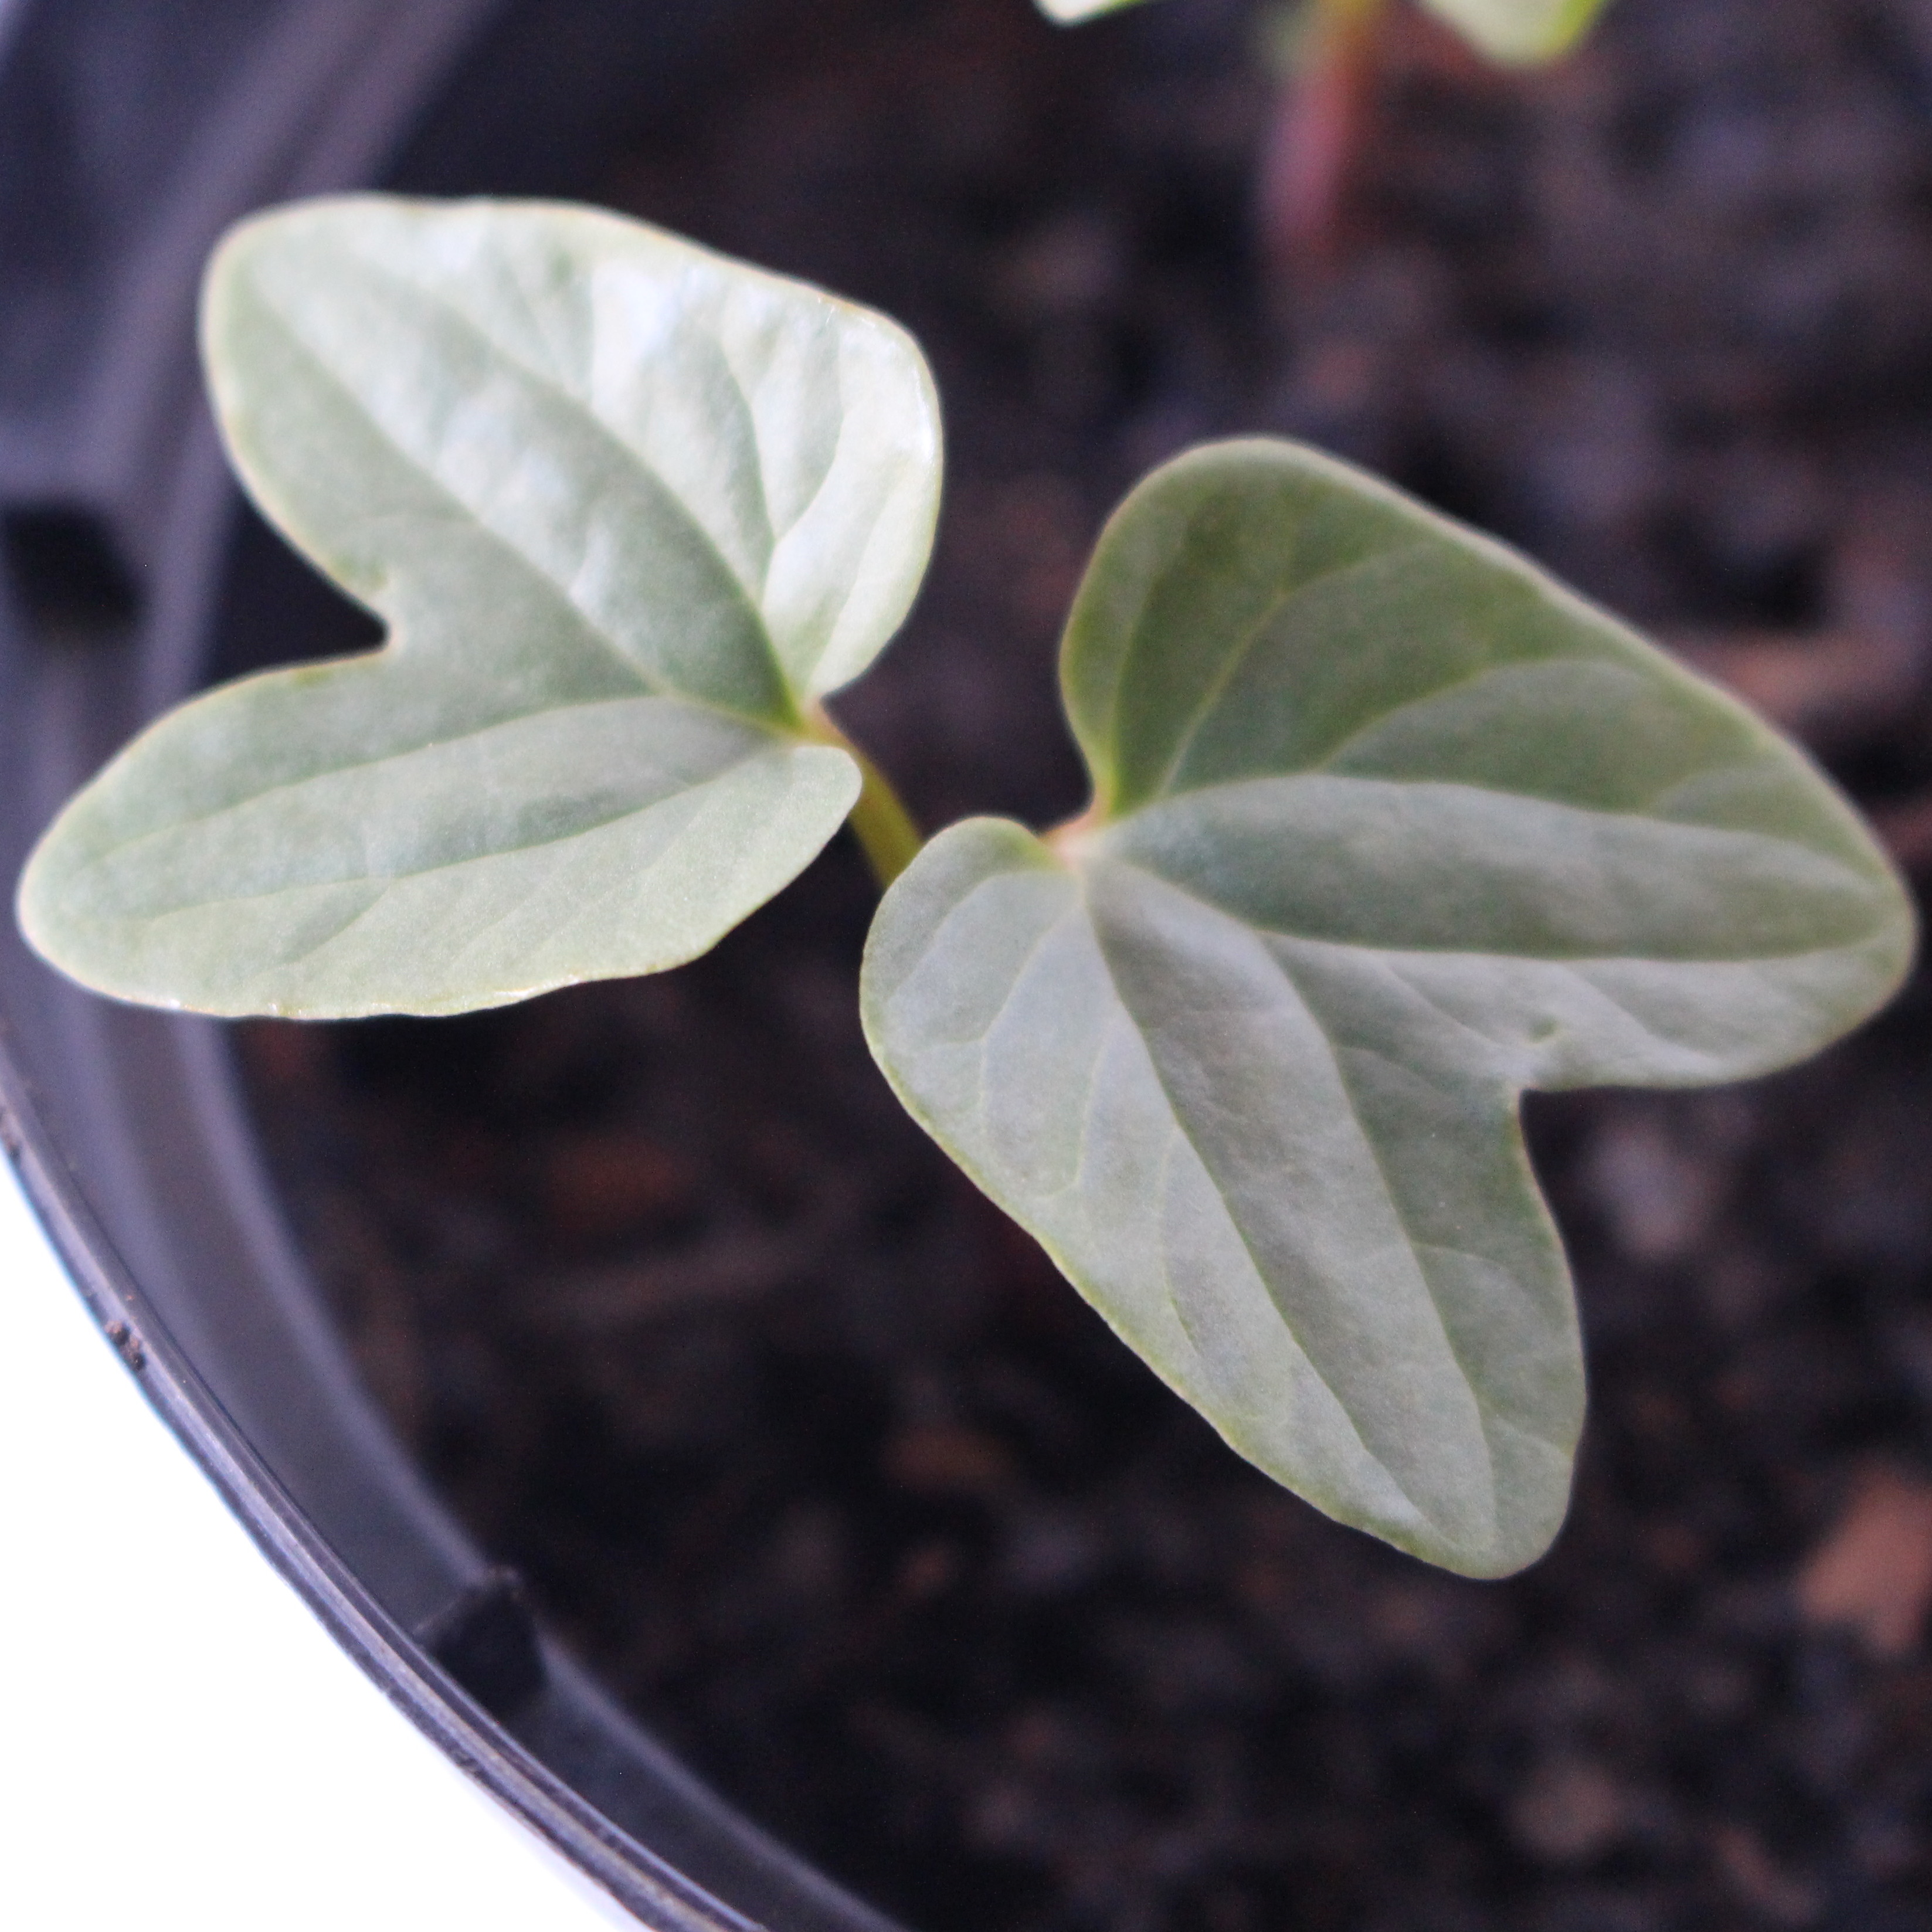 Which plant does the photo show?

Convolvulus arvensis
